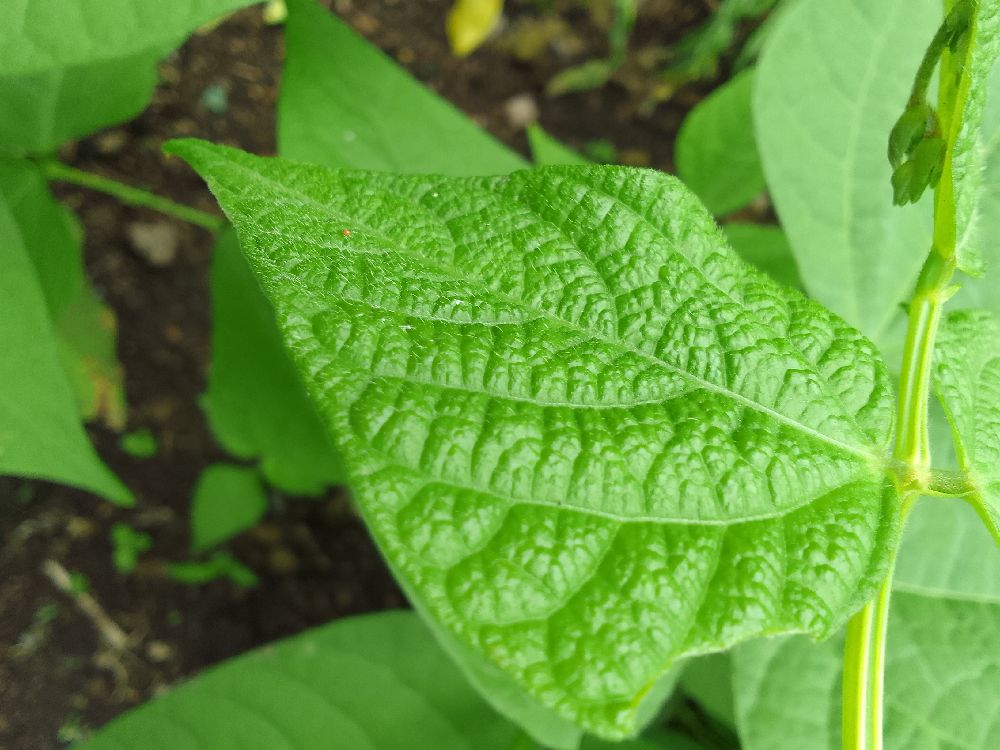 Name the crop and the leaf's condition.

common bean, healthy
